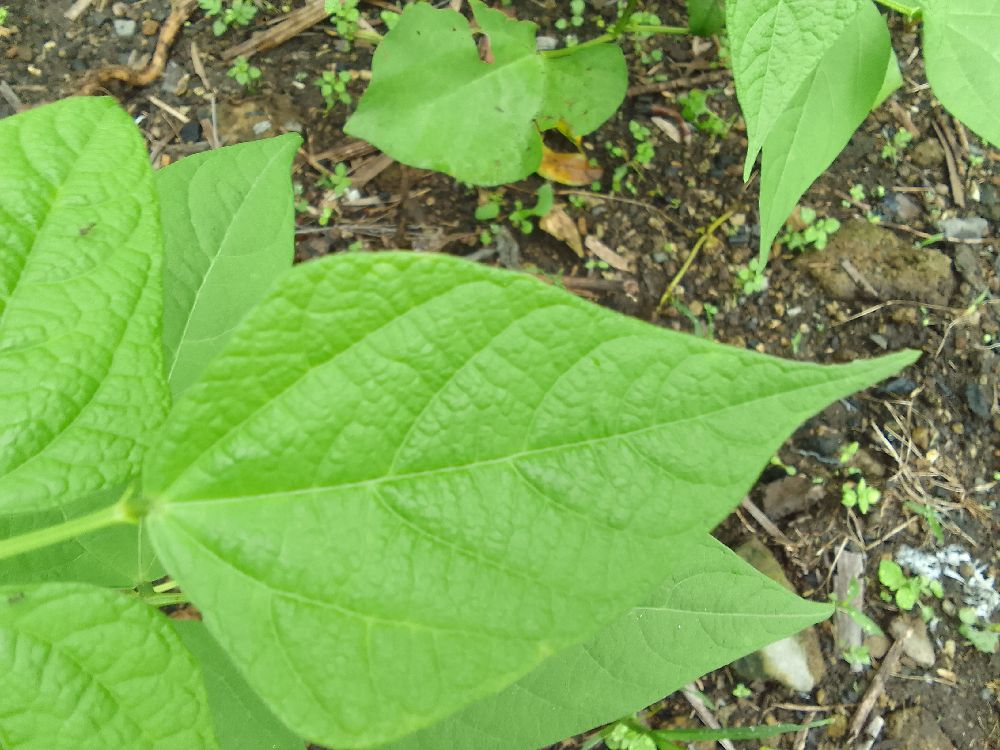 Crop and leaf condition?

common bean, healthy
